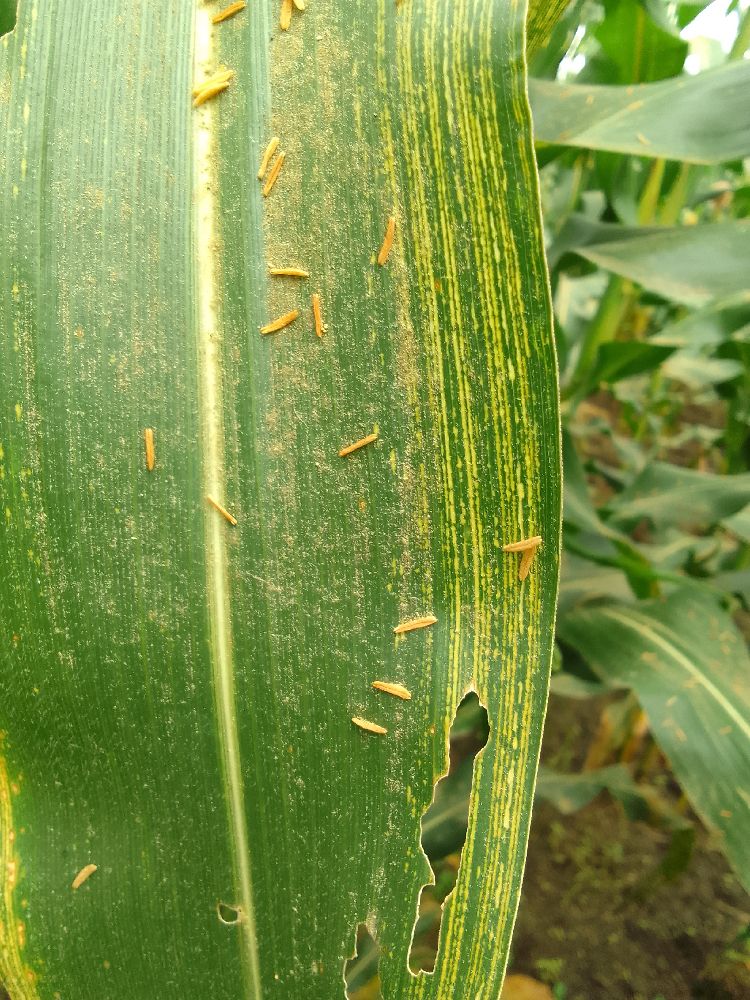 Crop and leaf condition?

maize, maize streak virus
